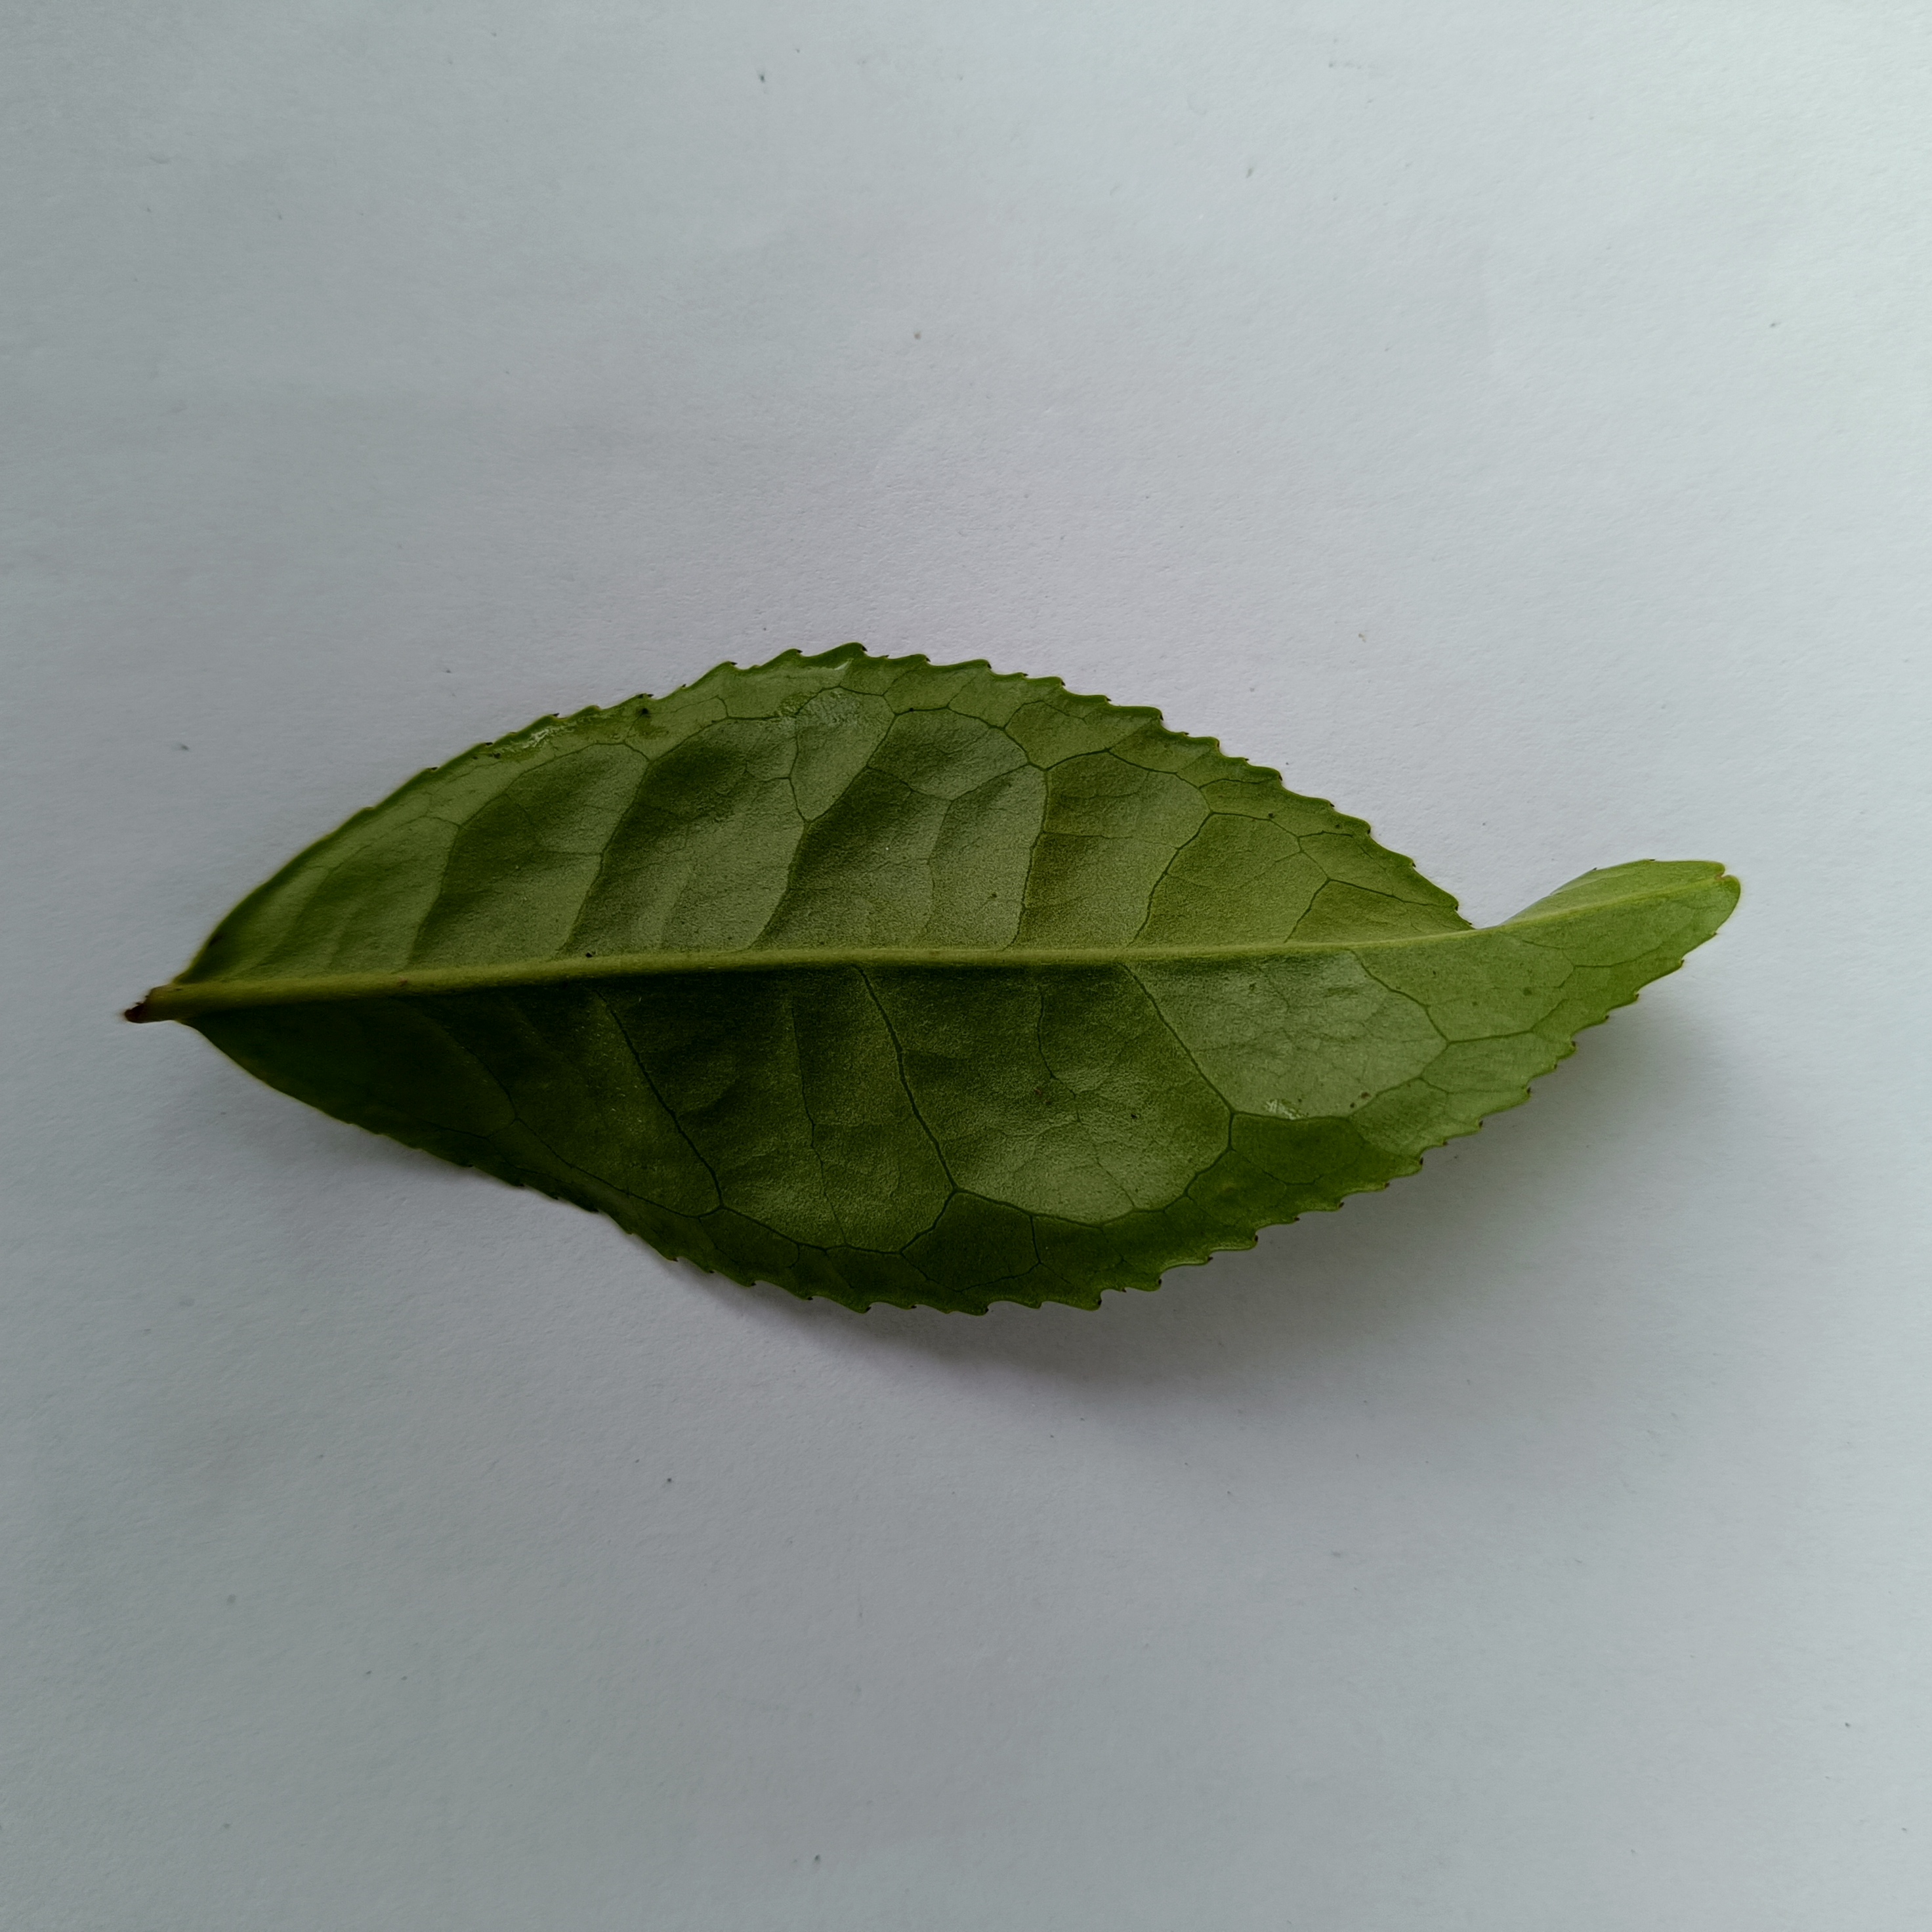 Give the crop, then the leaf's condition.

tea, healthy
